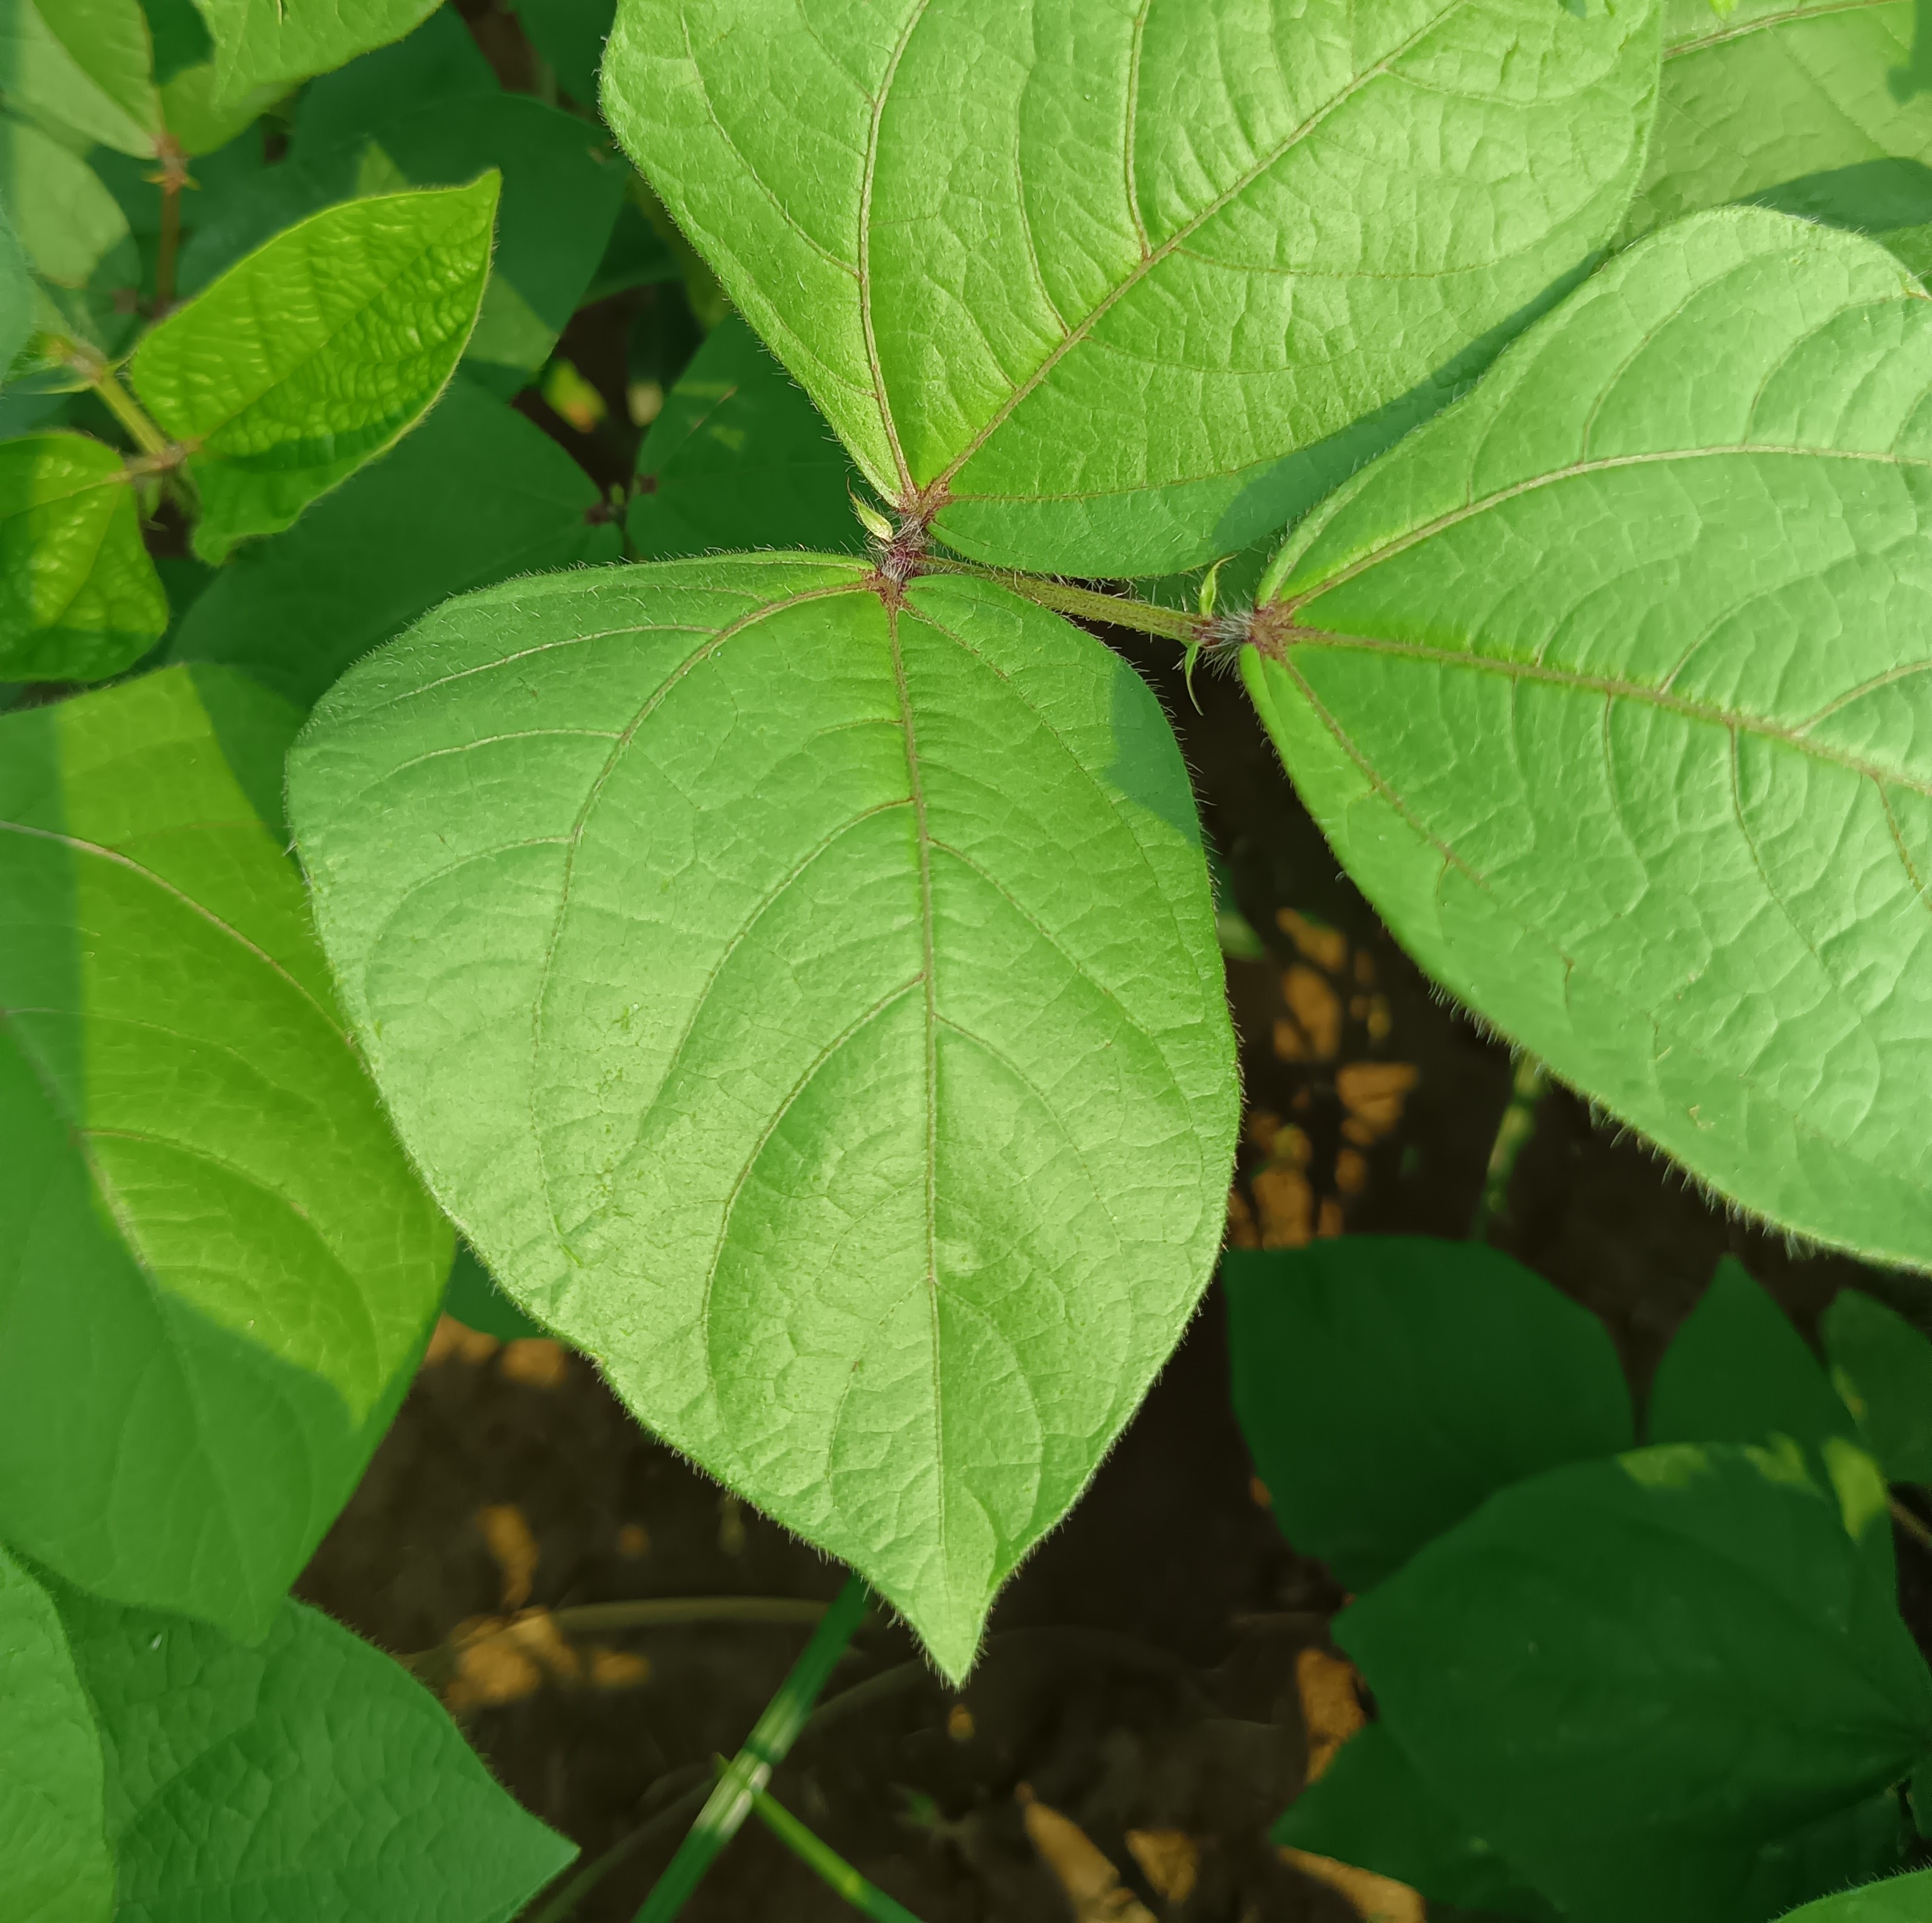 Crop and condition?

mungbean, healthy
